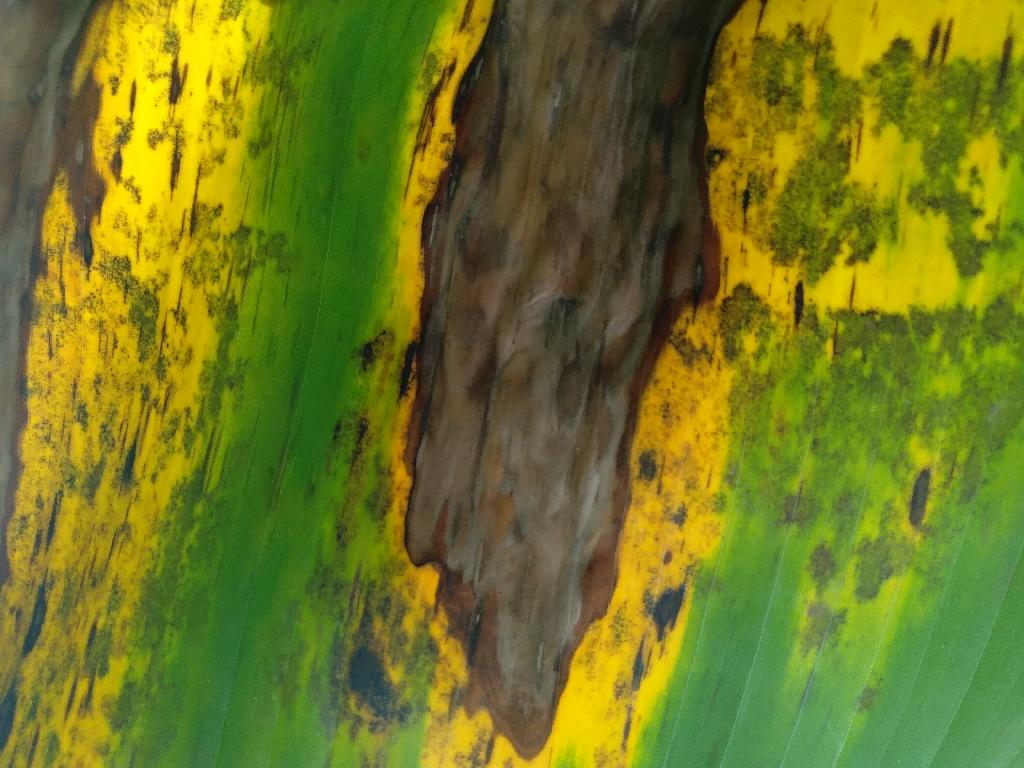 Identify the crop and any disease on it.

banana, black sigatoka
